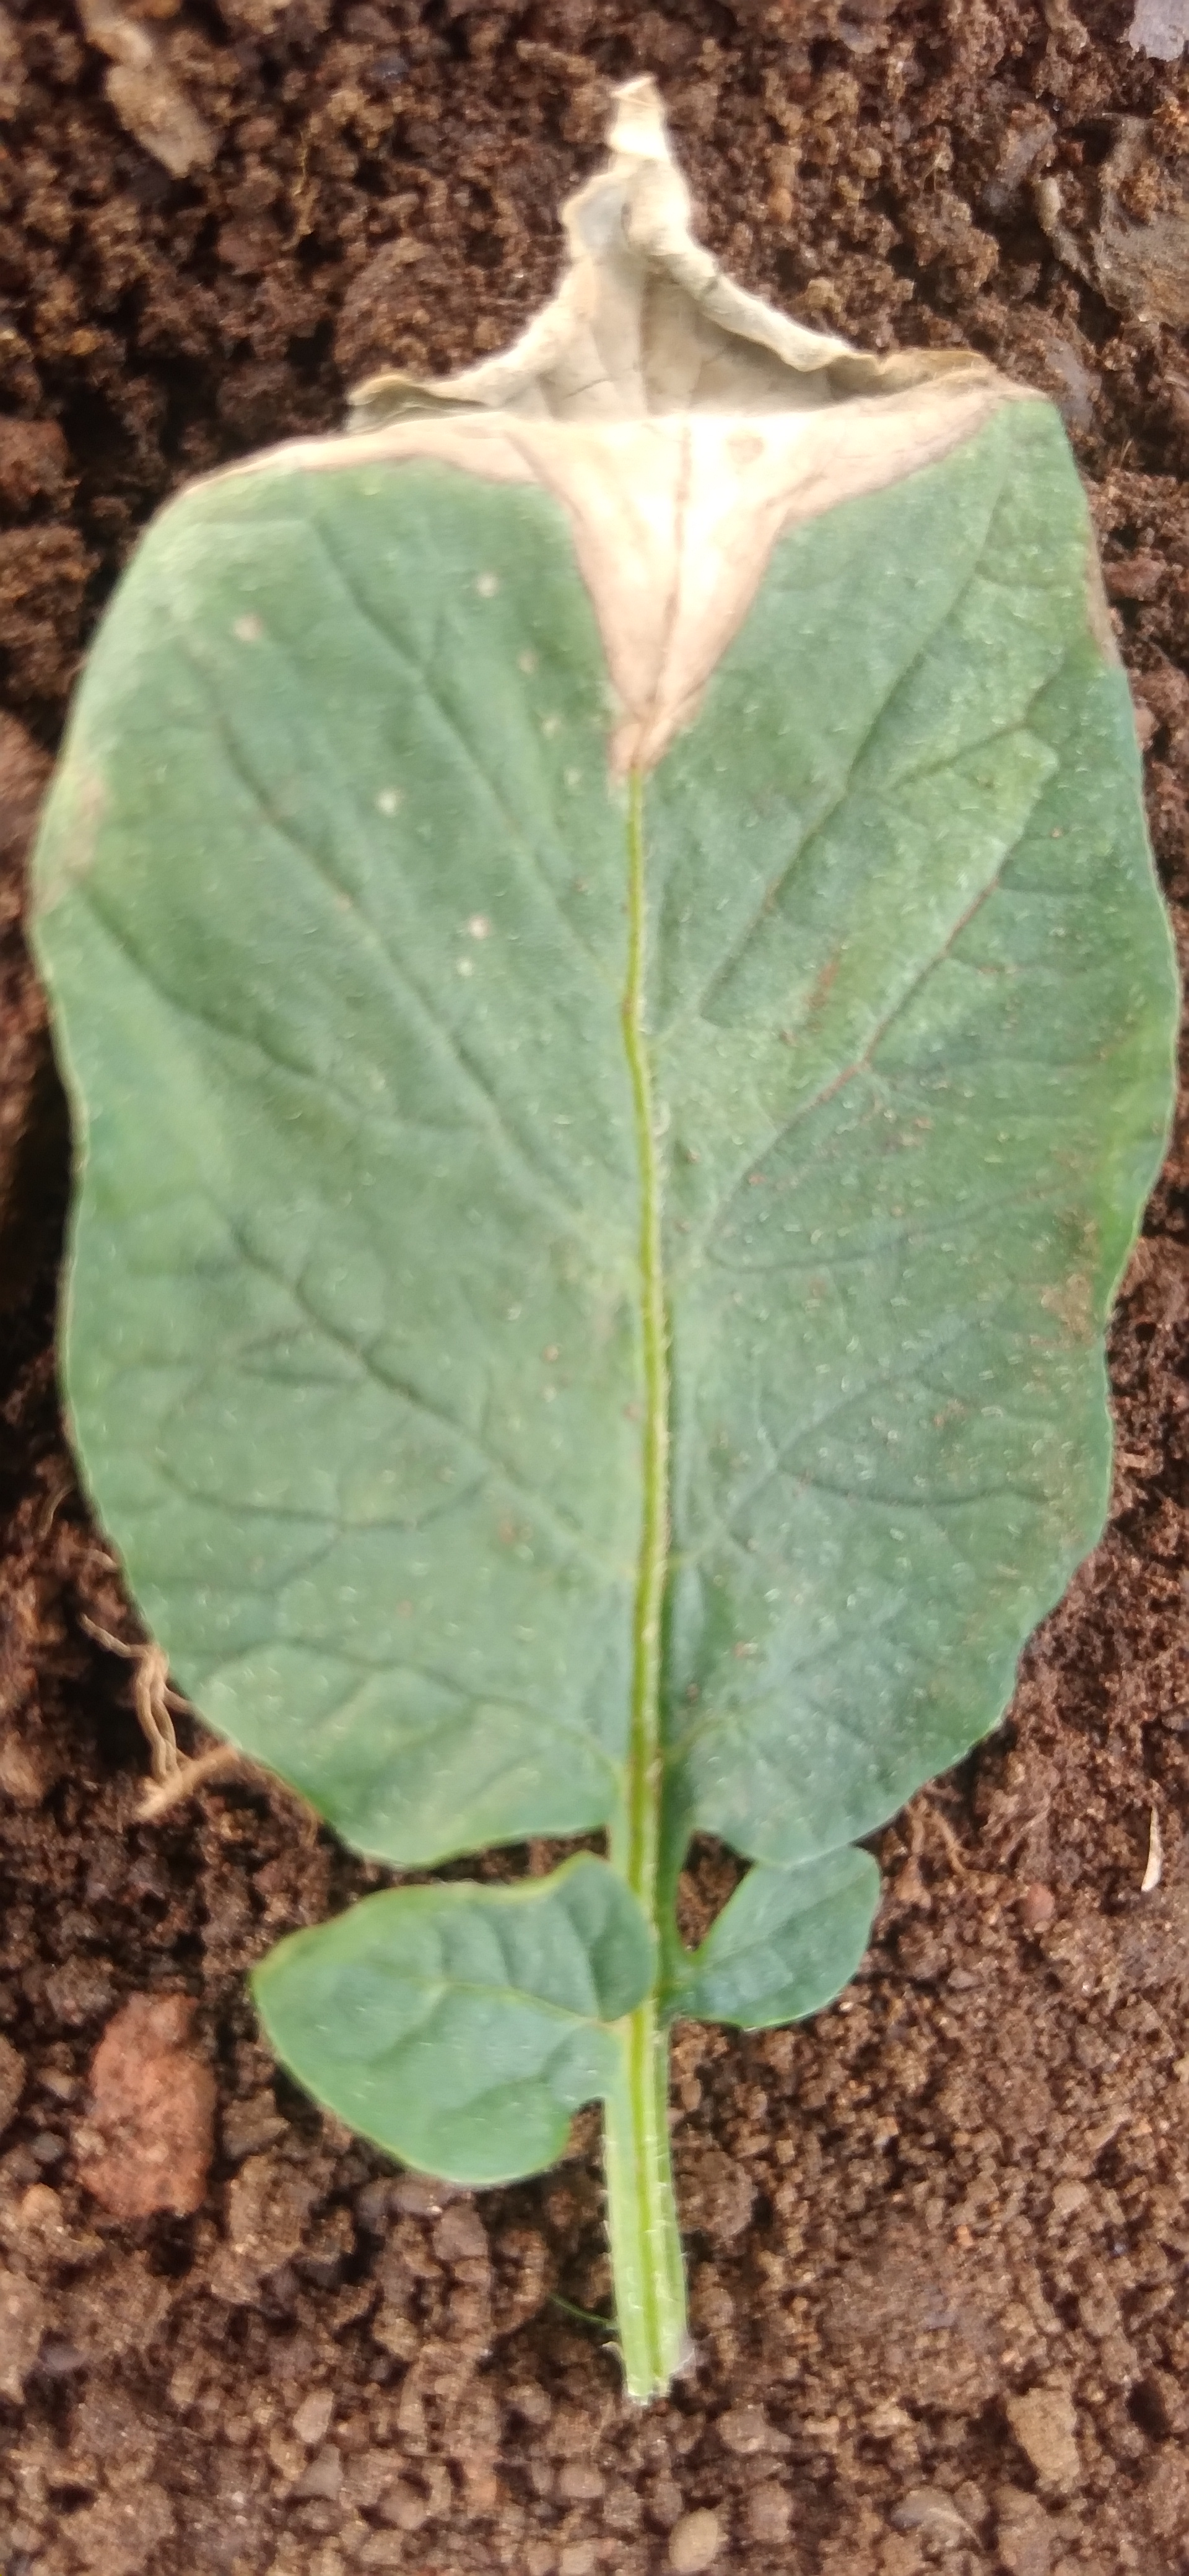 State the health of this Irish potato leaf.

early blight
